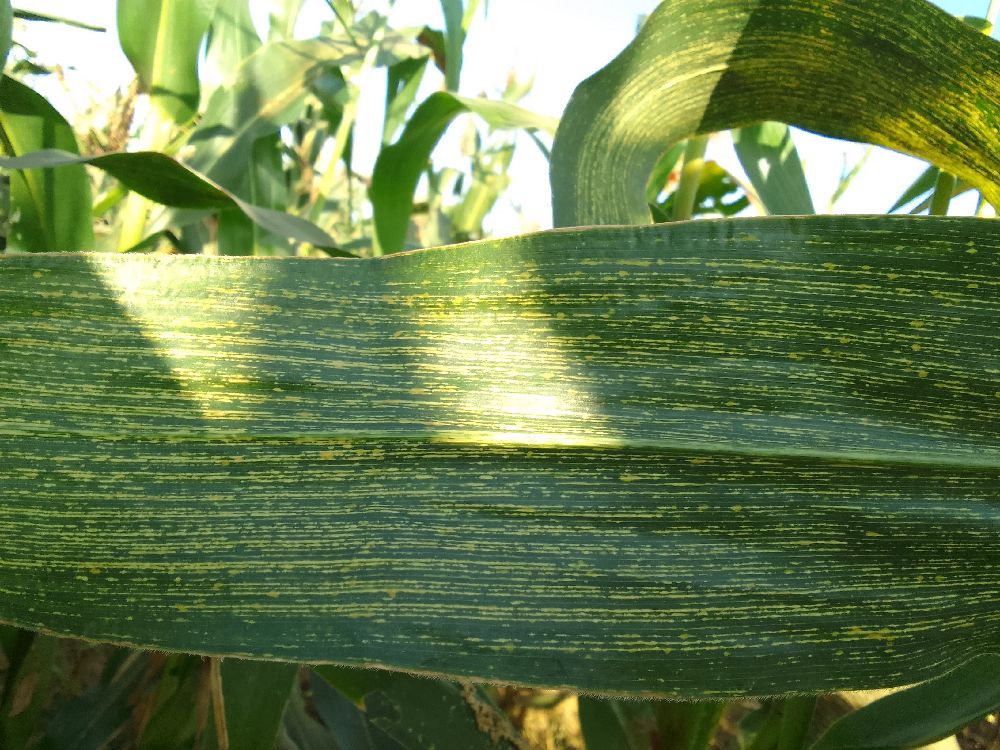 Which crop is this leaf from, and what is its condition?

maize, maize streak virus
